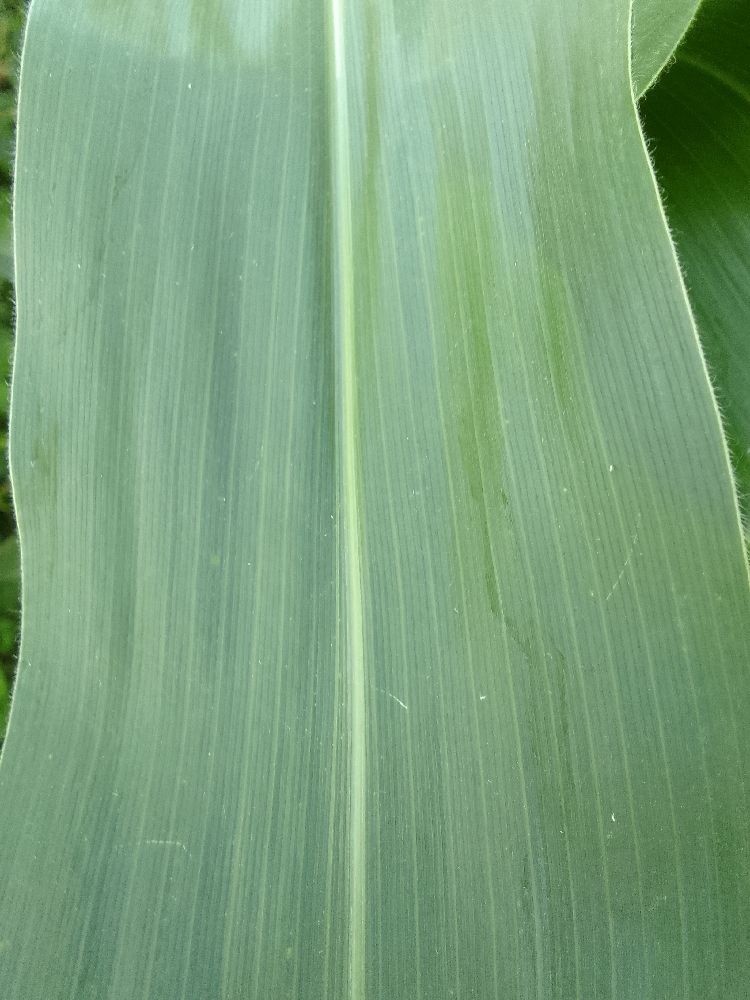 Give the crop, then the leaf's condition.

maize, healthy
